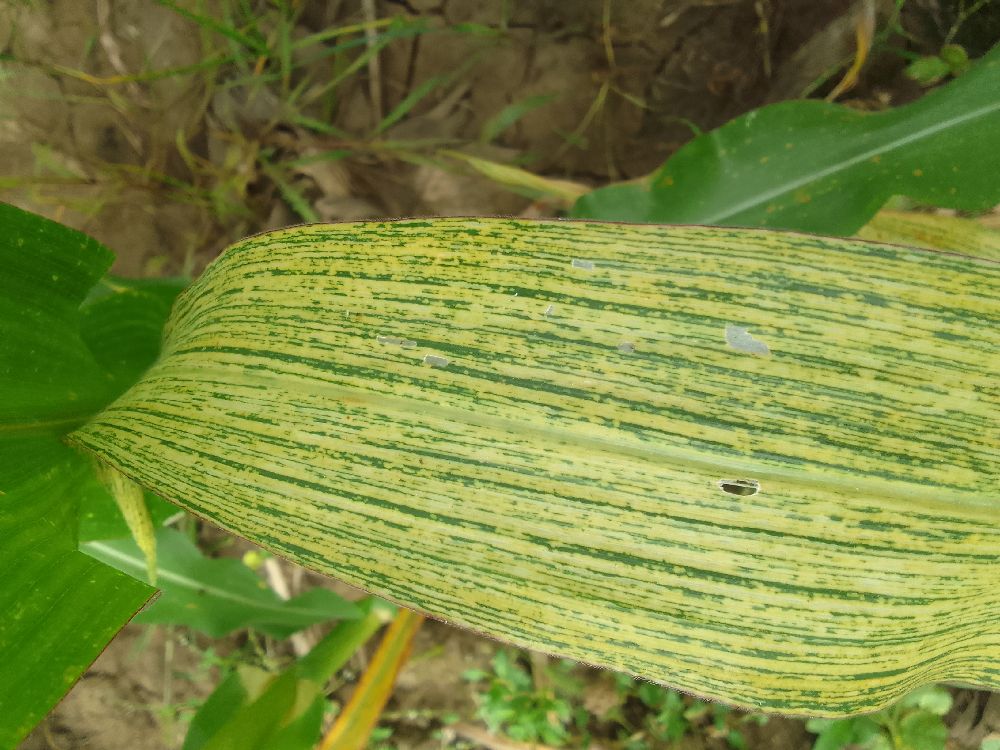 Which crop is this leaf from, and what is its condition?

maize, maize streak virus
